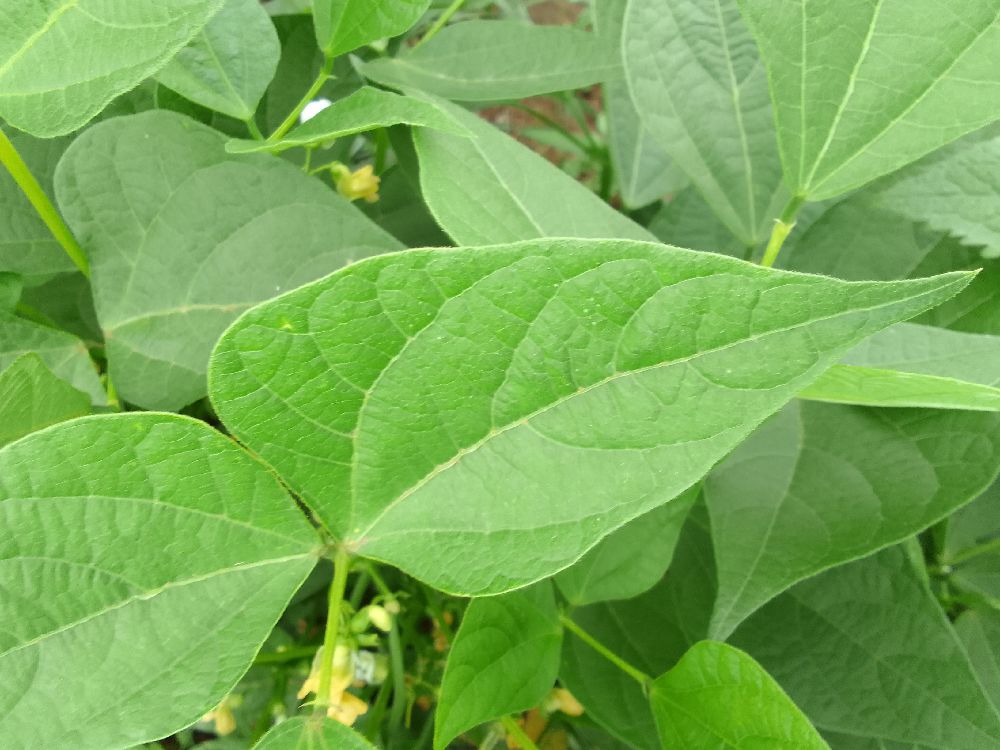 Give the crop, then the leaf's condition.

common bean, healthy
